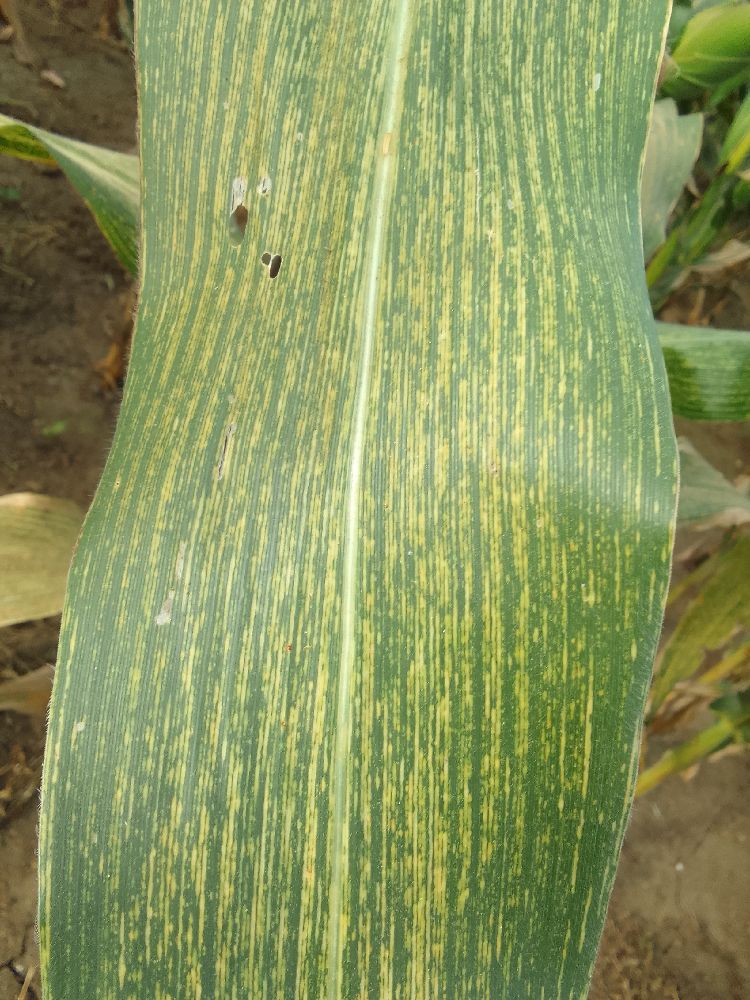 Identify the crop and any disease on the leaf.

maize, maize streak virus
